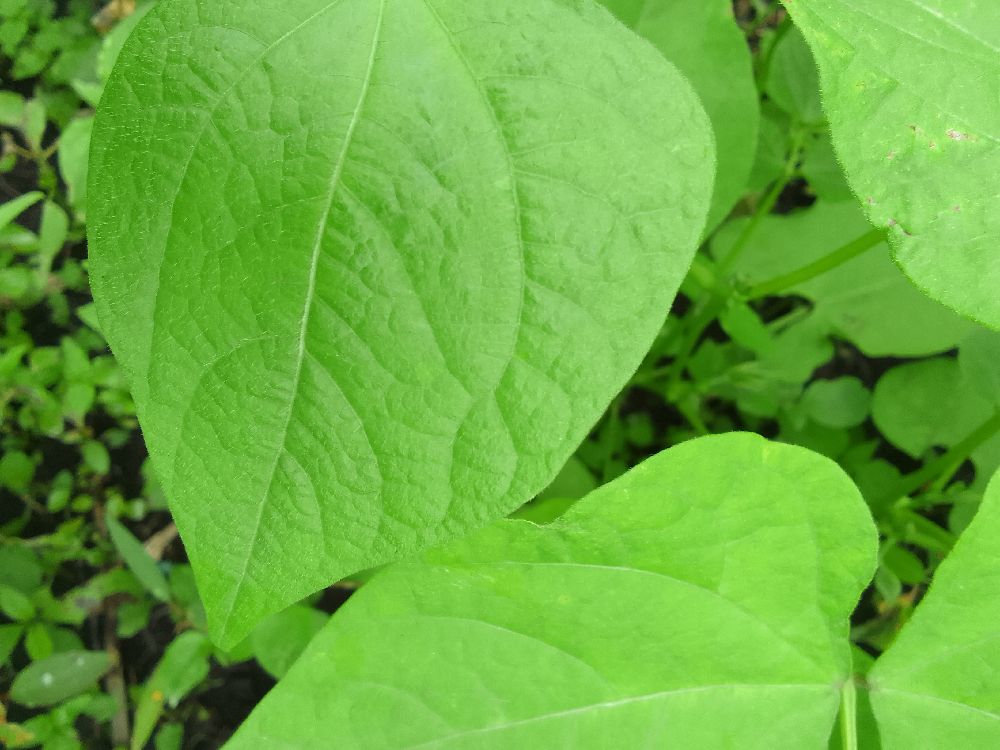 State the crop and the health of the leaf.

common bean, healthy
